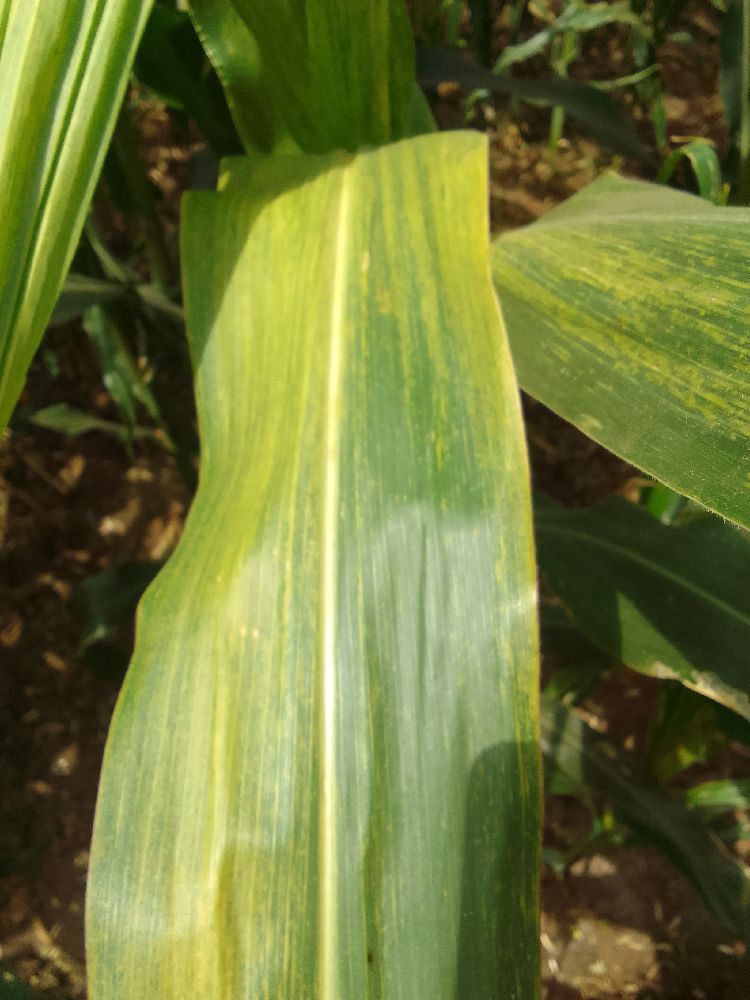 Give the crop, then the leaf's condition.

maize, maize lethal necrosis
